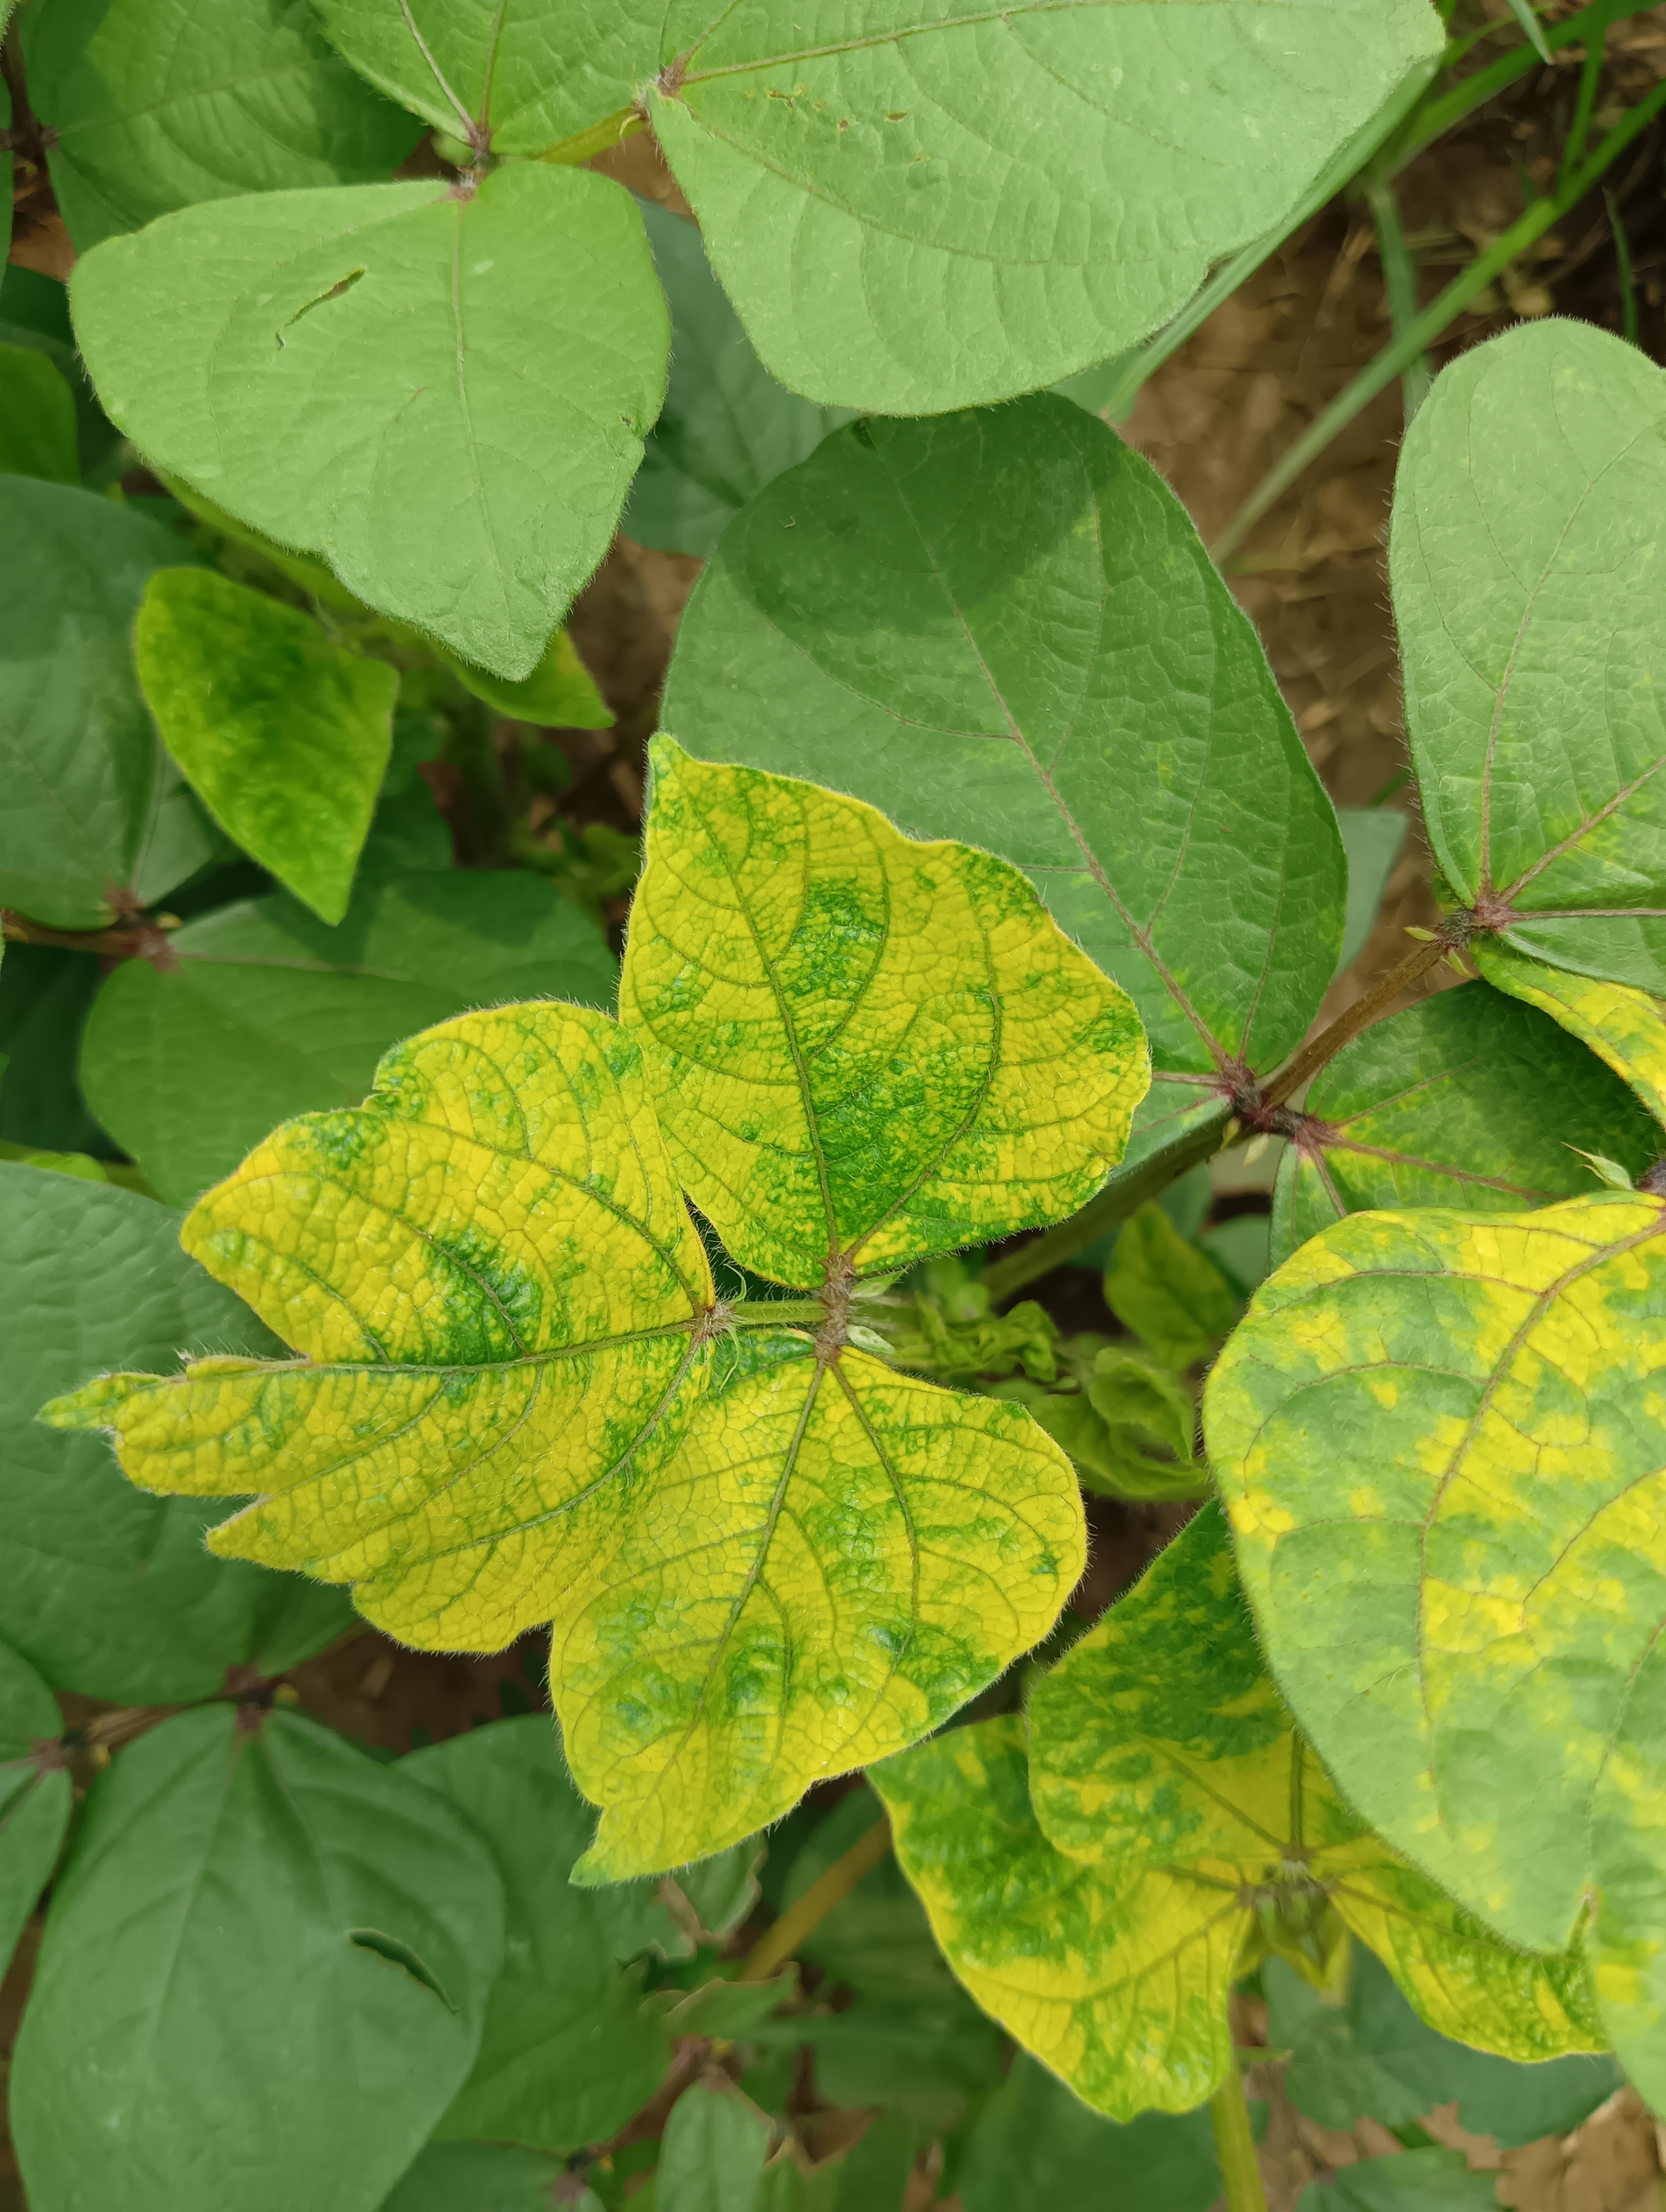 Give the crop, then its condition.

mungbean, yellow mosaic
